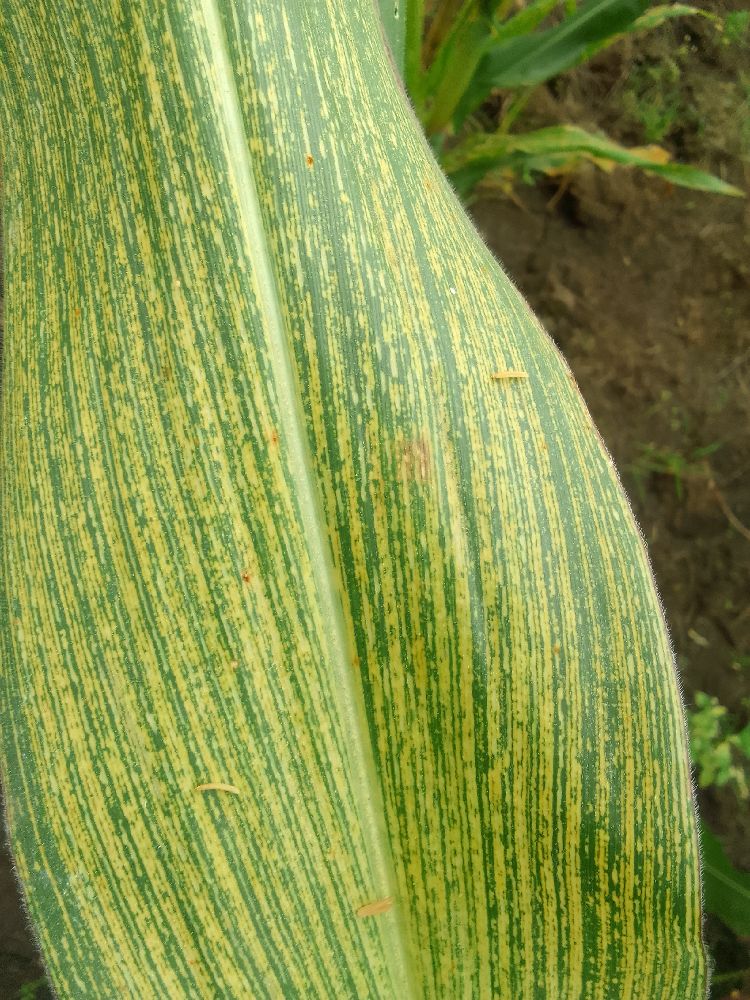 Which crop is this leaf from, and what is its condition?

maize, maize streak virus
